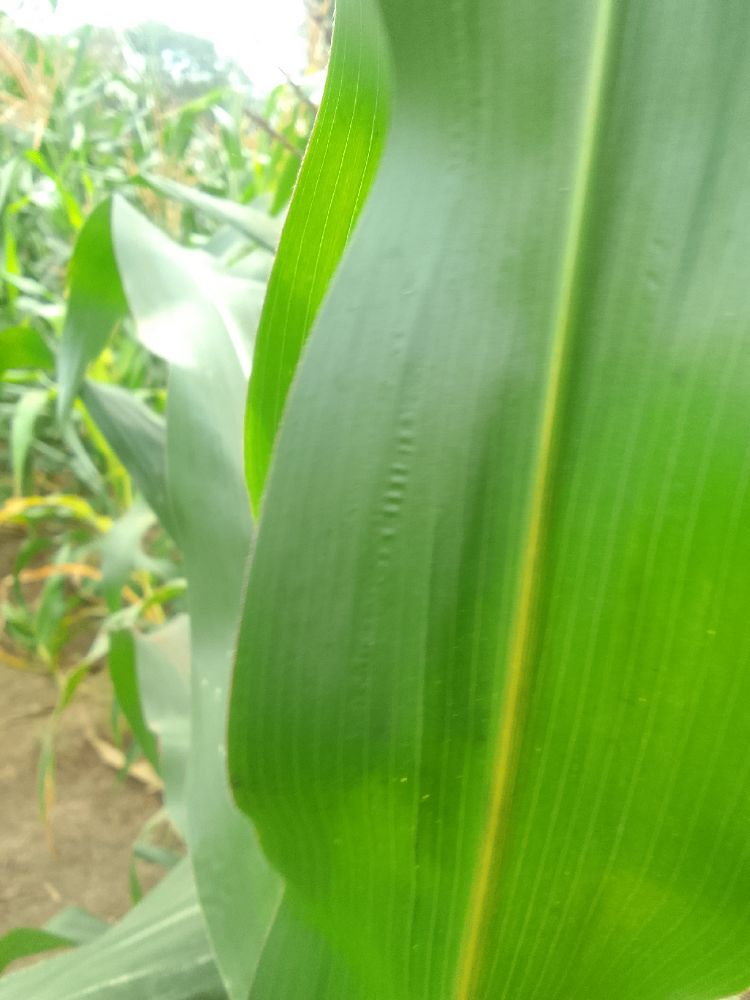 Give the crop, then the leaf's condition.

maize, healthy
